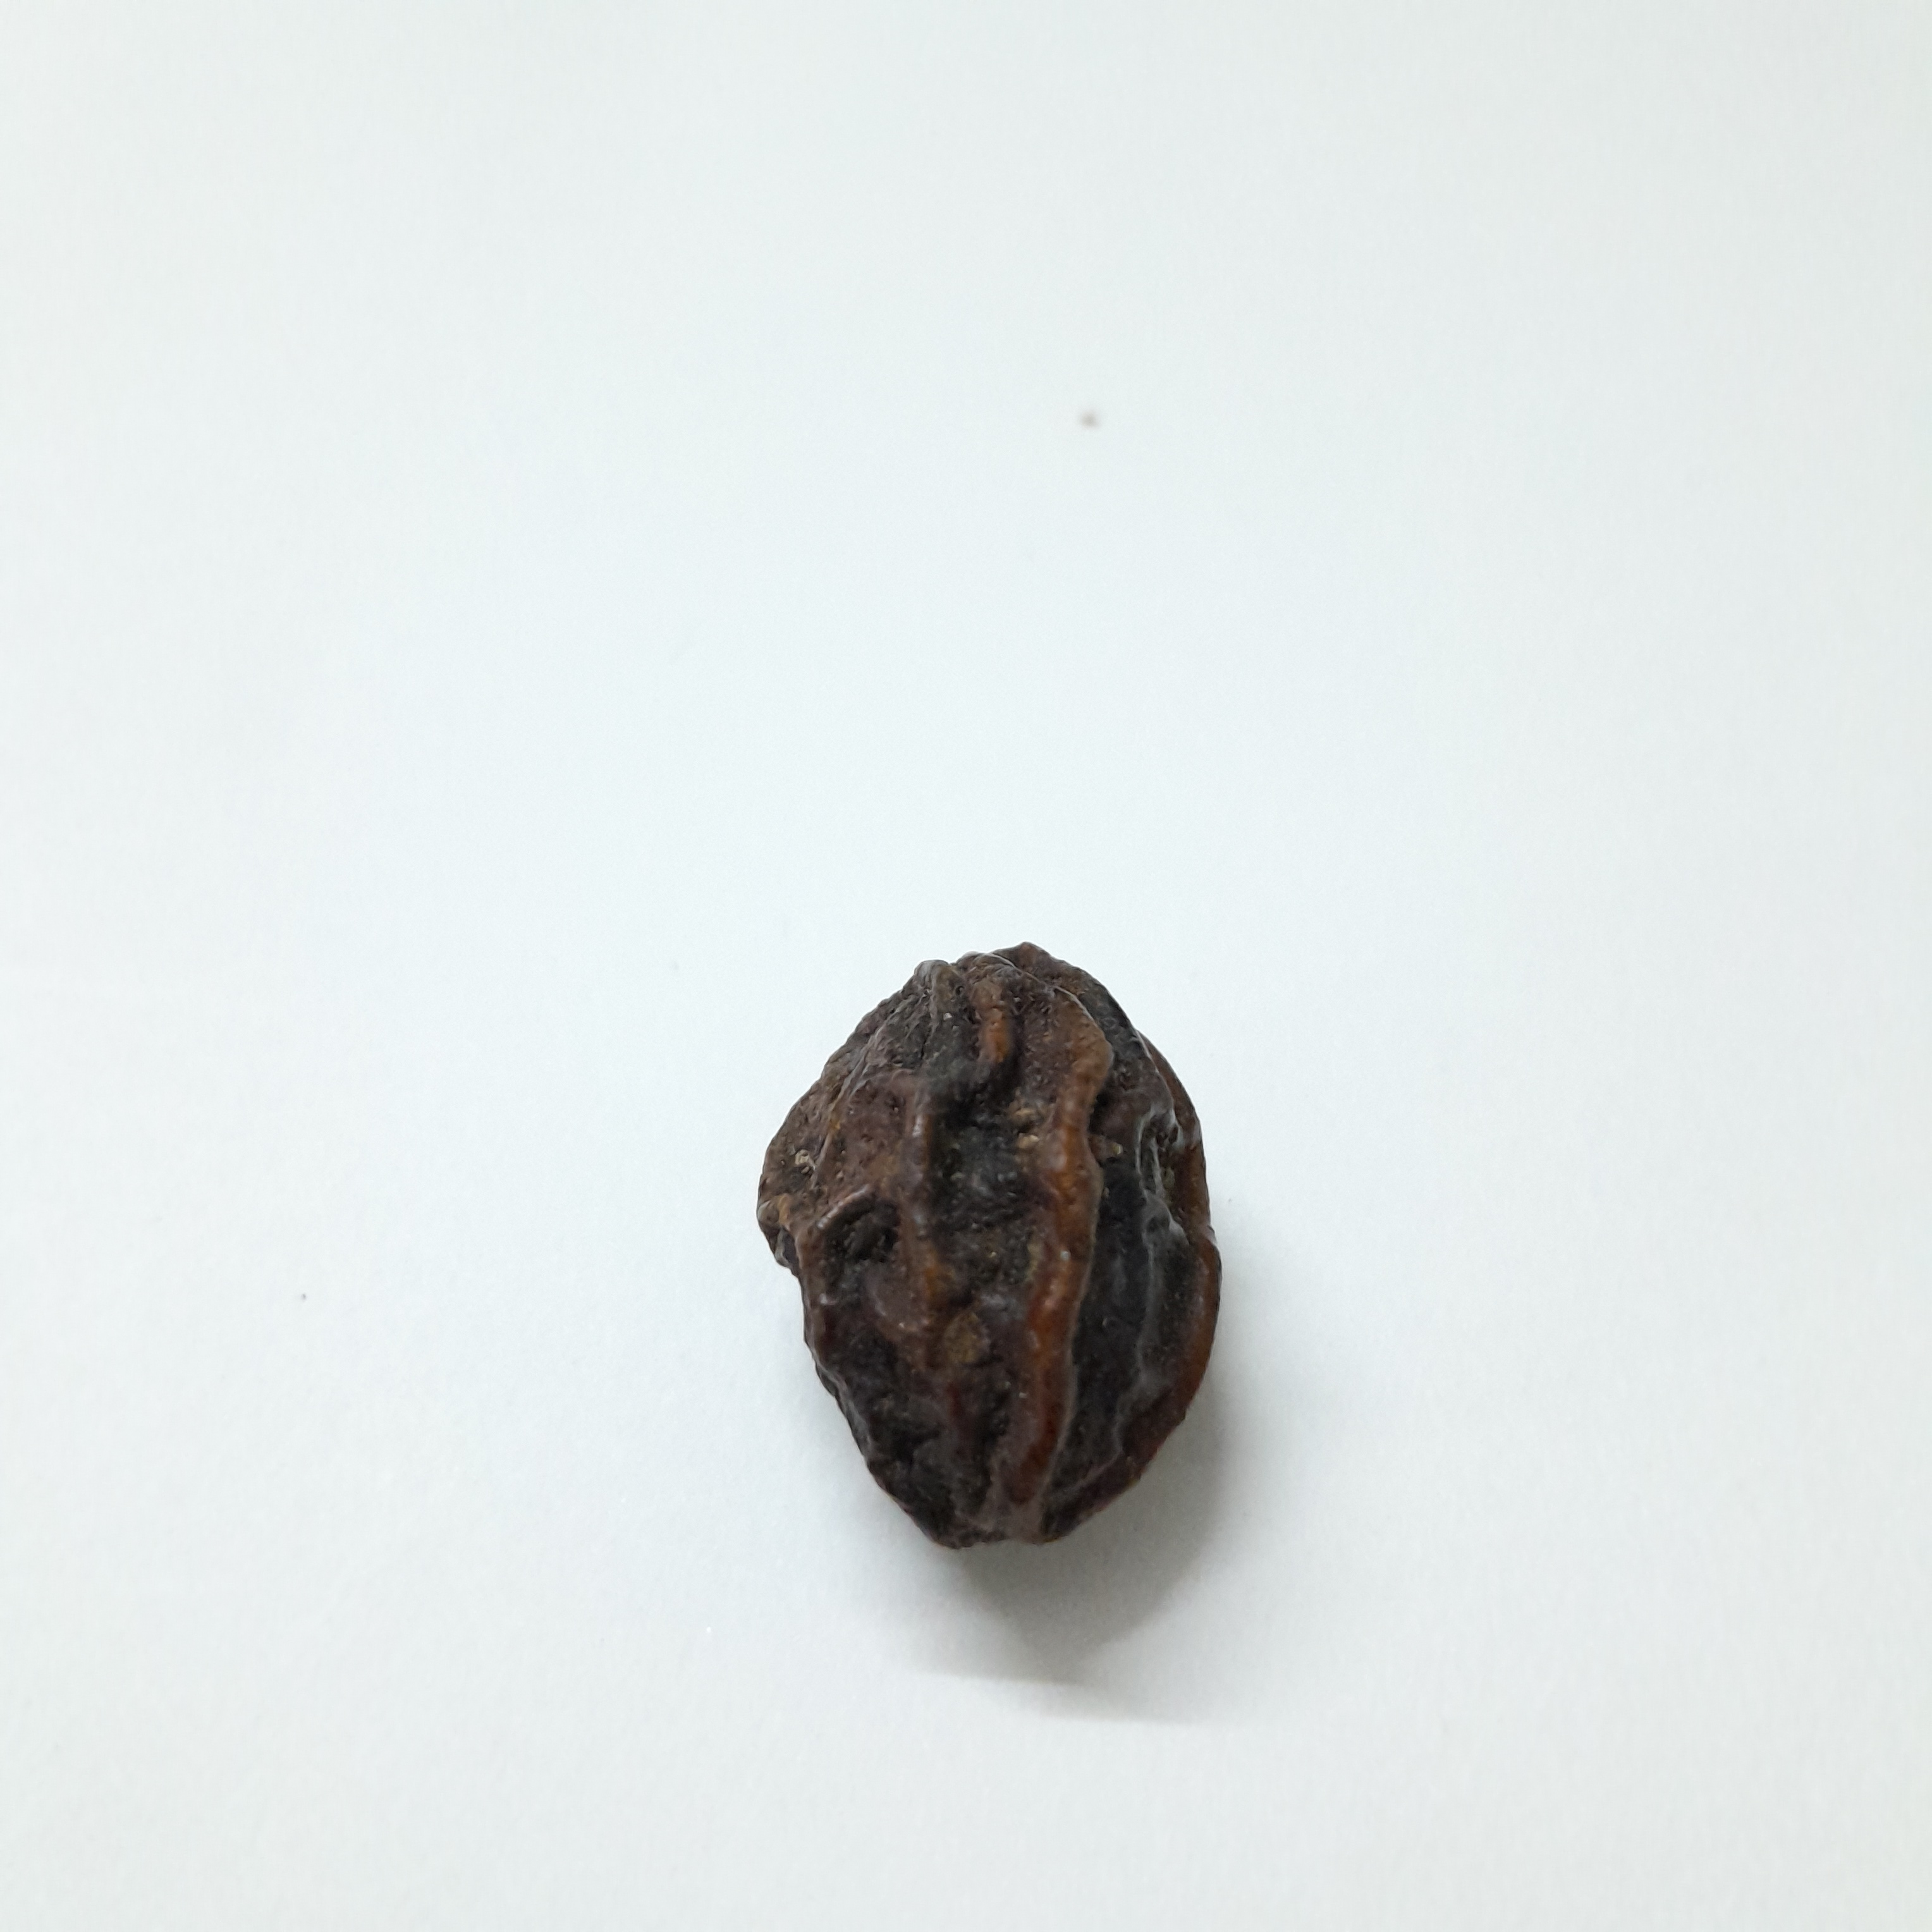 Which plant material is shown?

kadukharik
